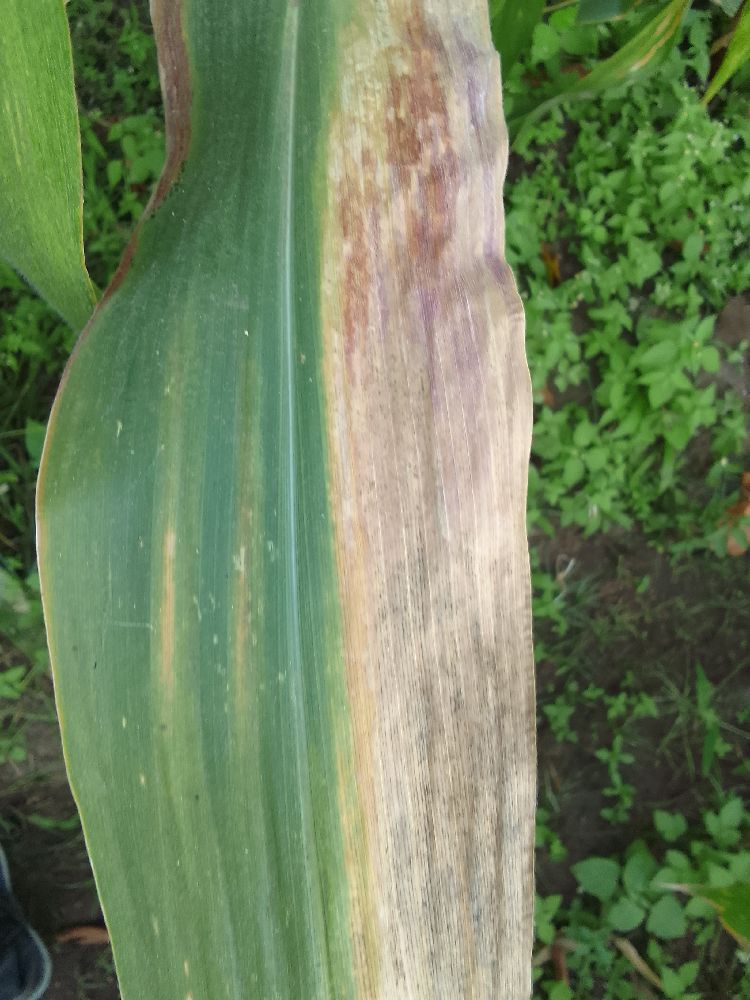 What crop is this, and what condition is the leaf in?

maize, maize lethal necrosis
